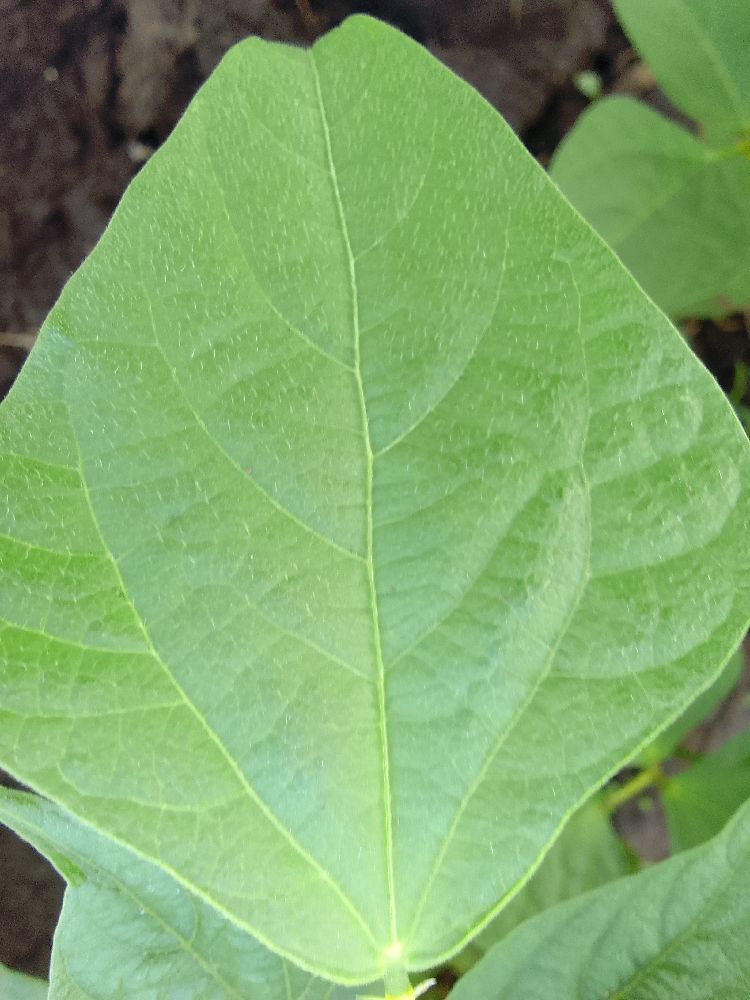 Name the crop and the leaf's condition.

common bean, healthy
